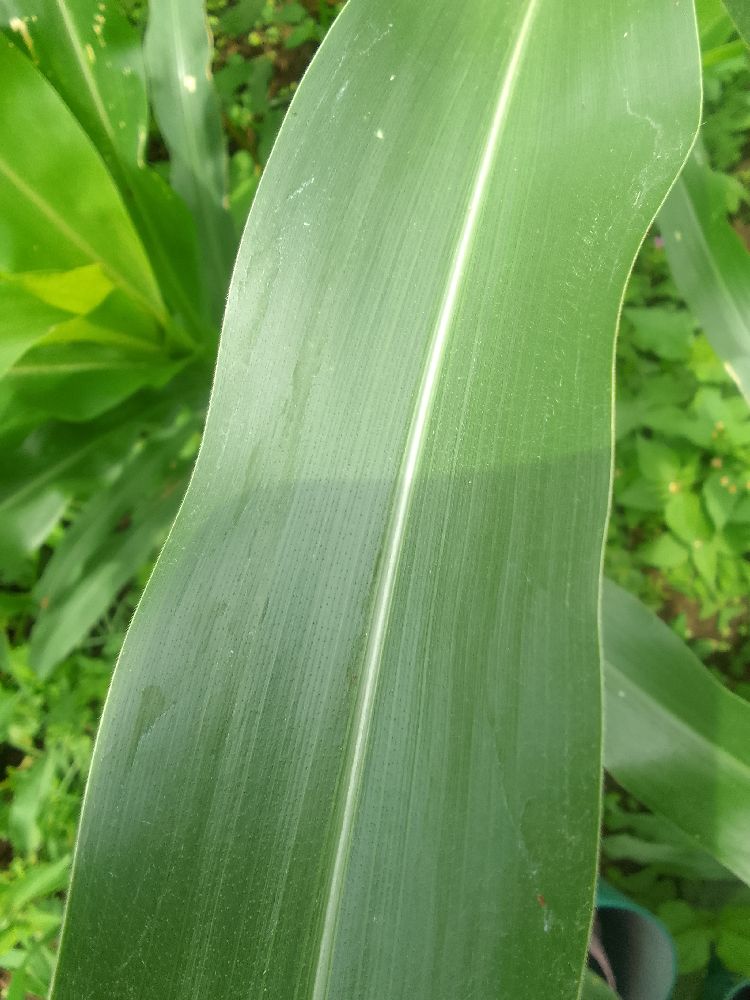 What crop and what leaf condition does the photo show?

maize, healthy
